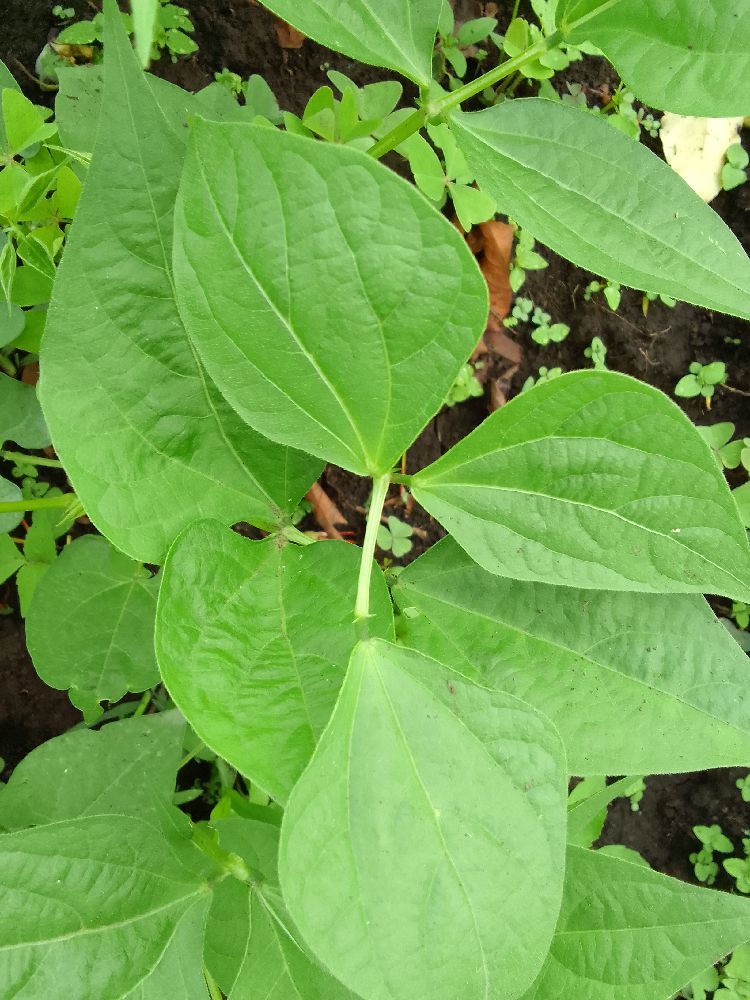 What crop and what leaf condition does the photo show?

common bean, healthy
